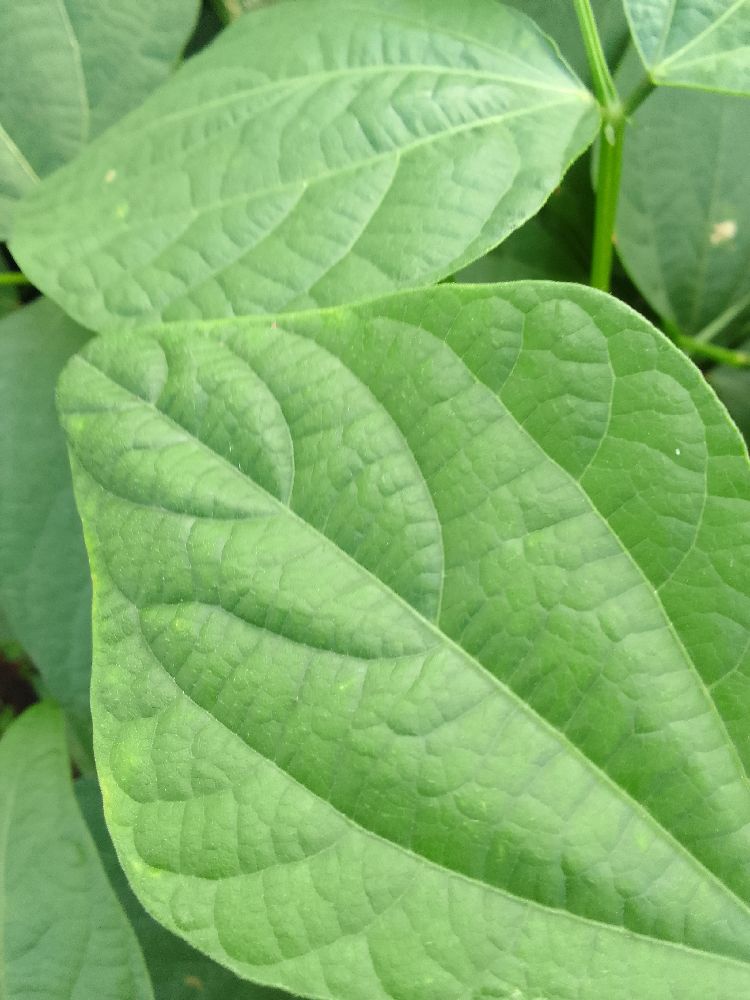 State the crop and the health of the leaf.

common bean, healthy
